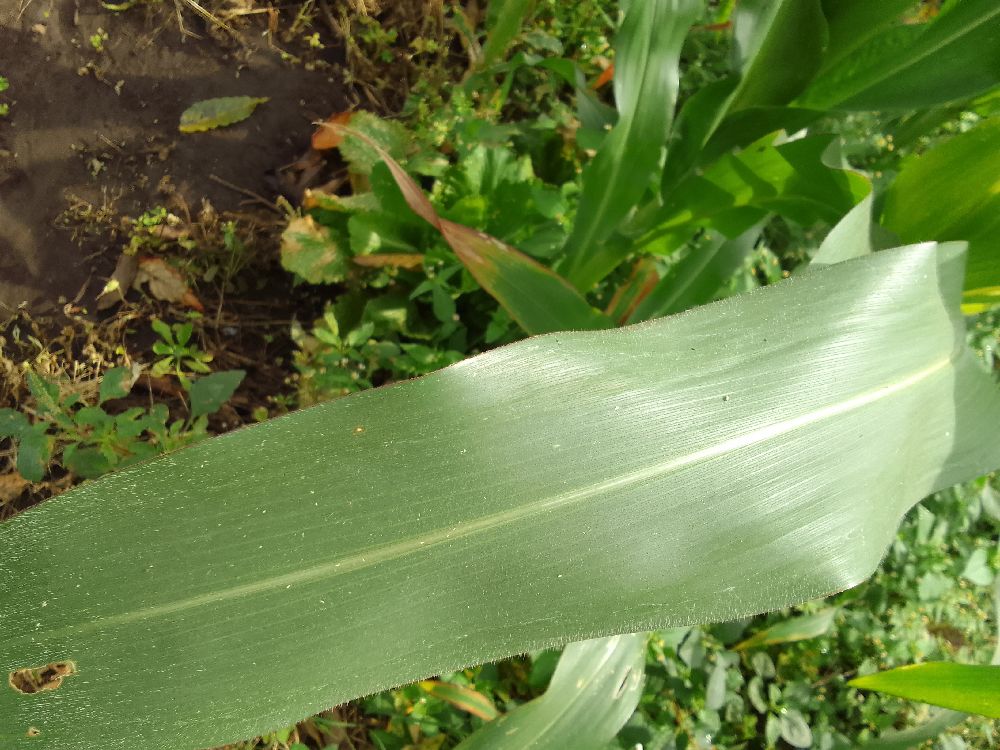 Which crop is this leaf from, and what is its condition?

maize, healthy
